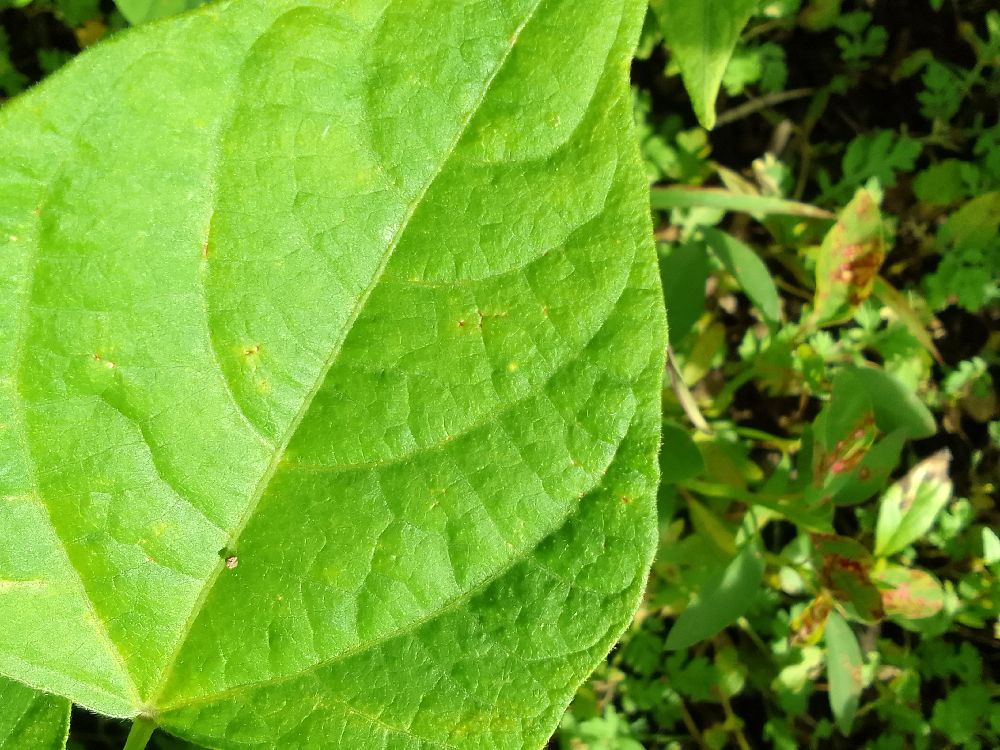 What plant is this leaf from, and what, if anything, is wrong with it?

common bean, healthy
